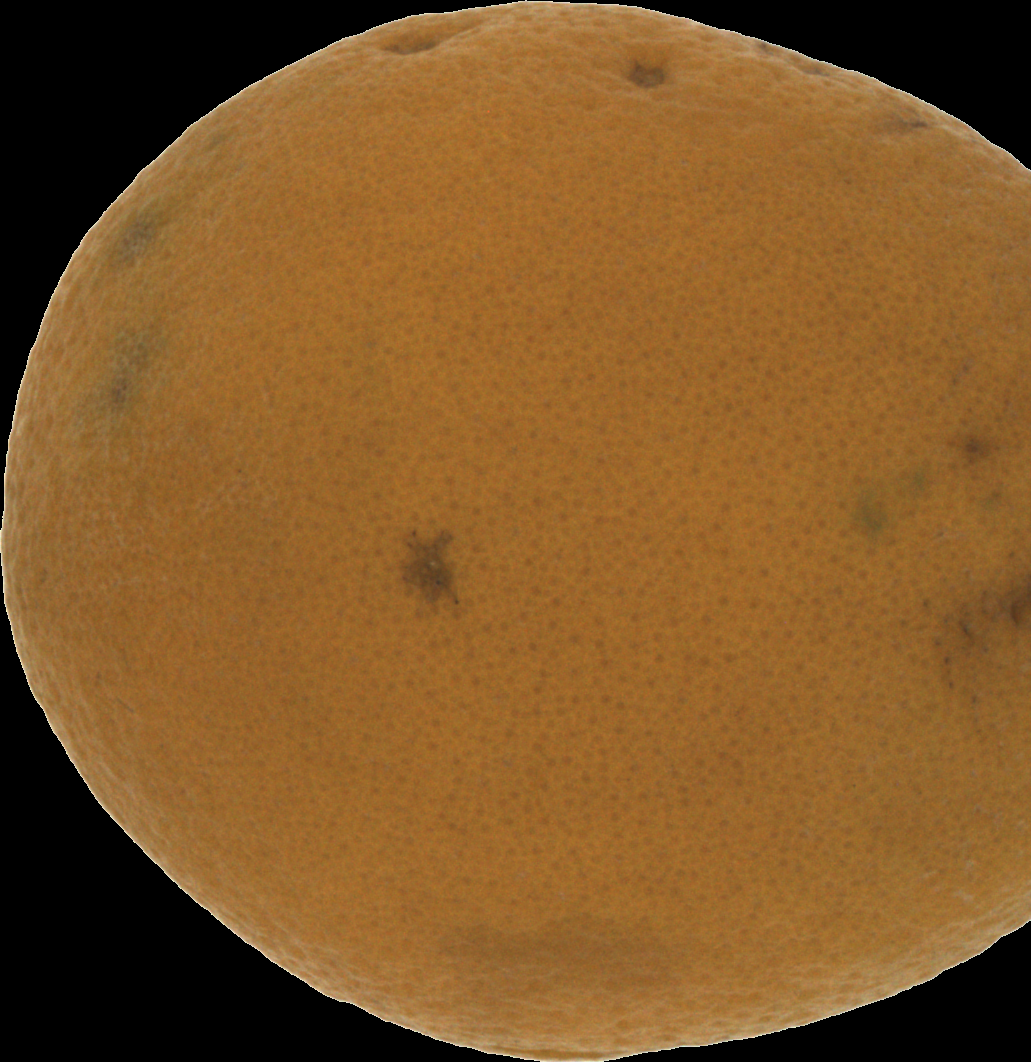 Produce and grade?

orange, bad
